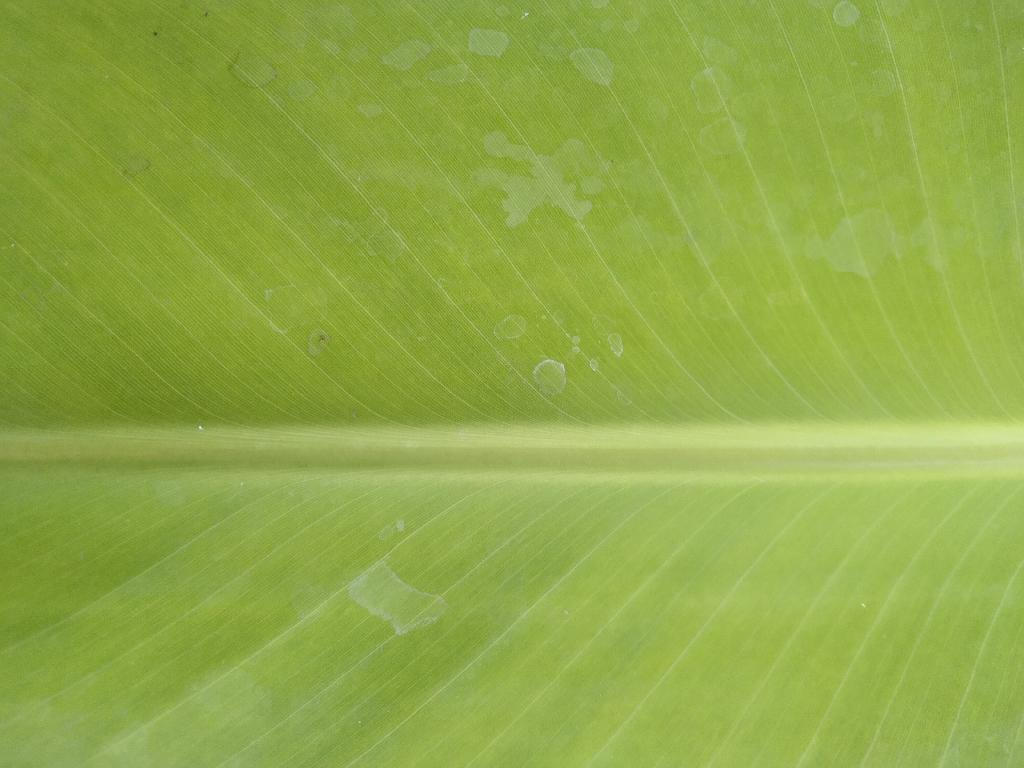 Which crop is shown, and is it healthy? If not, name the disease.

banana, healthy
